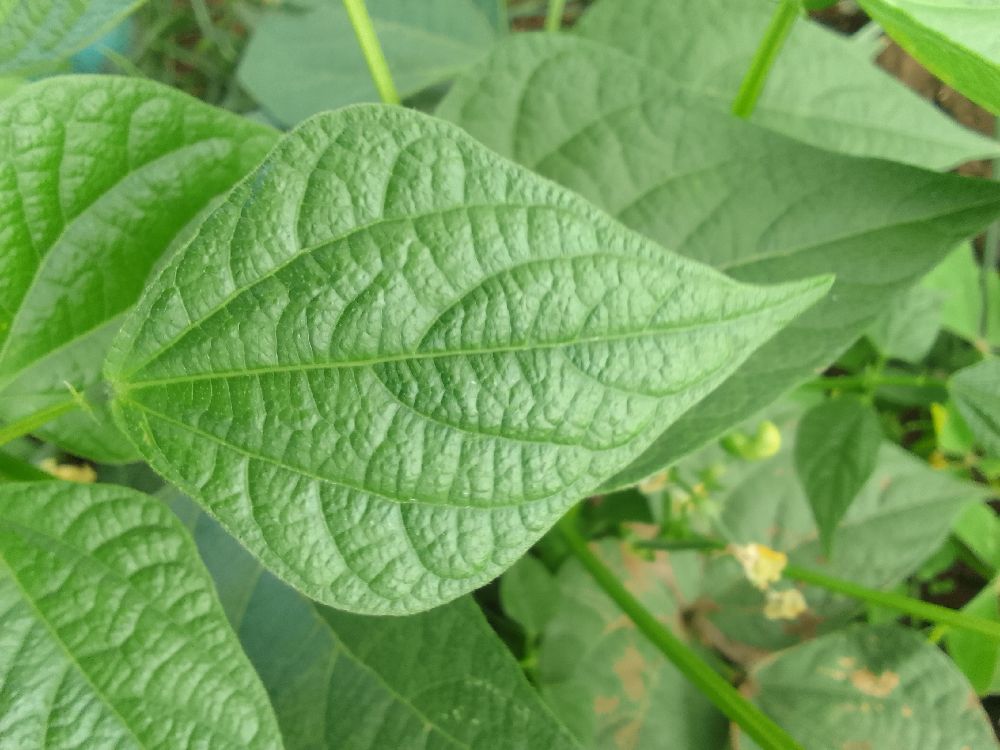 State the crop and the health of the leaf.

common bean, healthy
